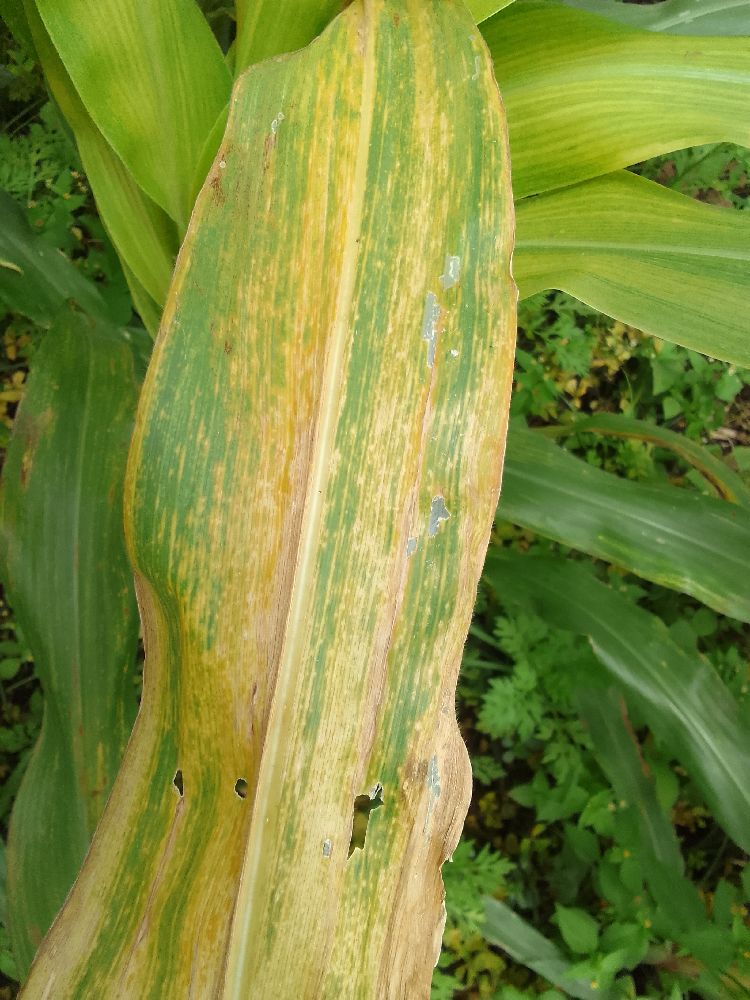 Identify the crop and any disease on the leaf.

maize, maize lethal necrosis
